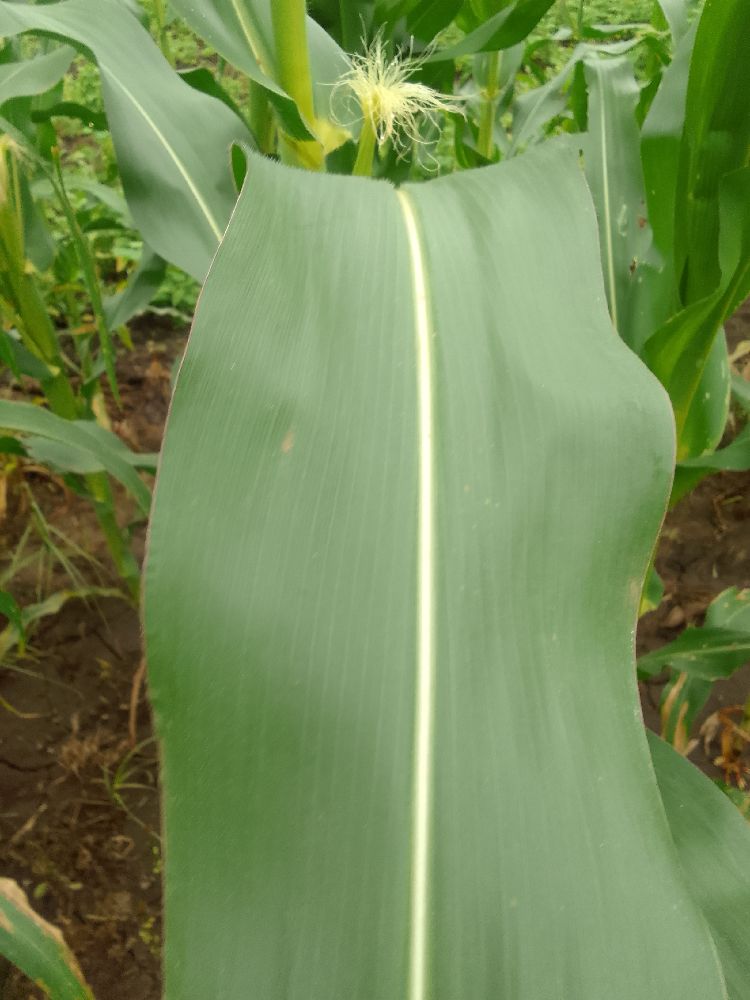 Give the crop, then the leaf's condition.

maize, healthy
